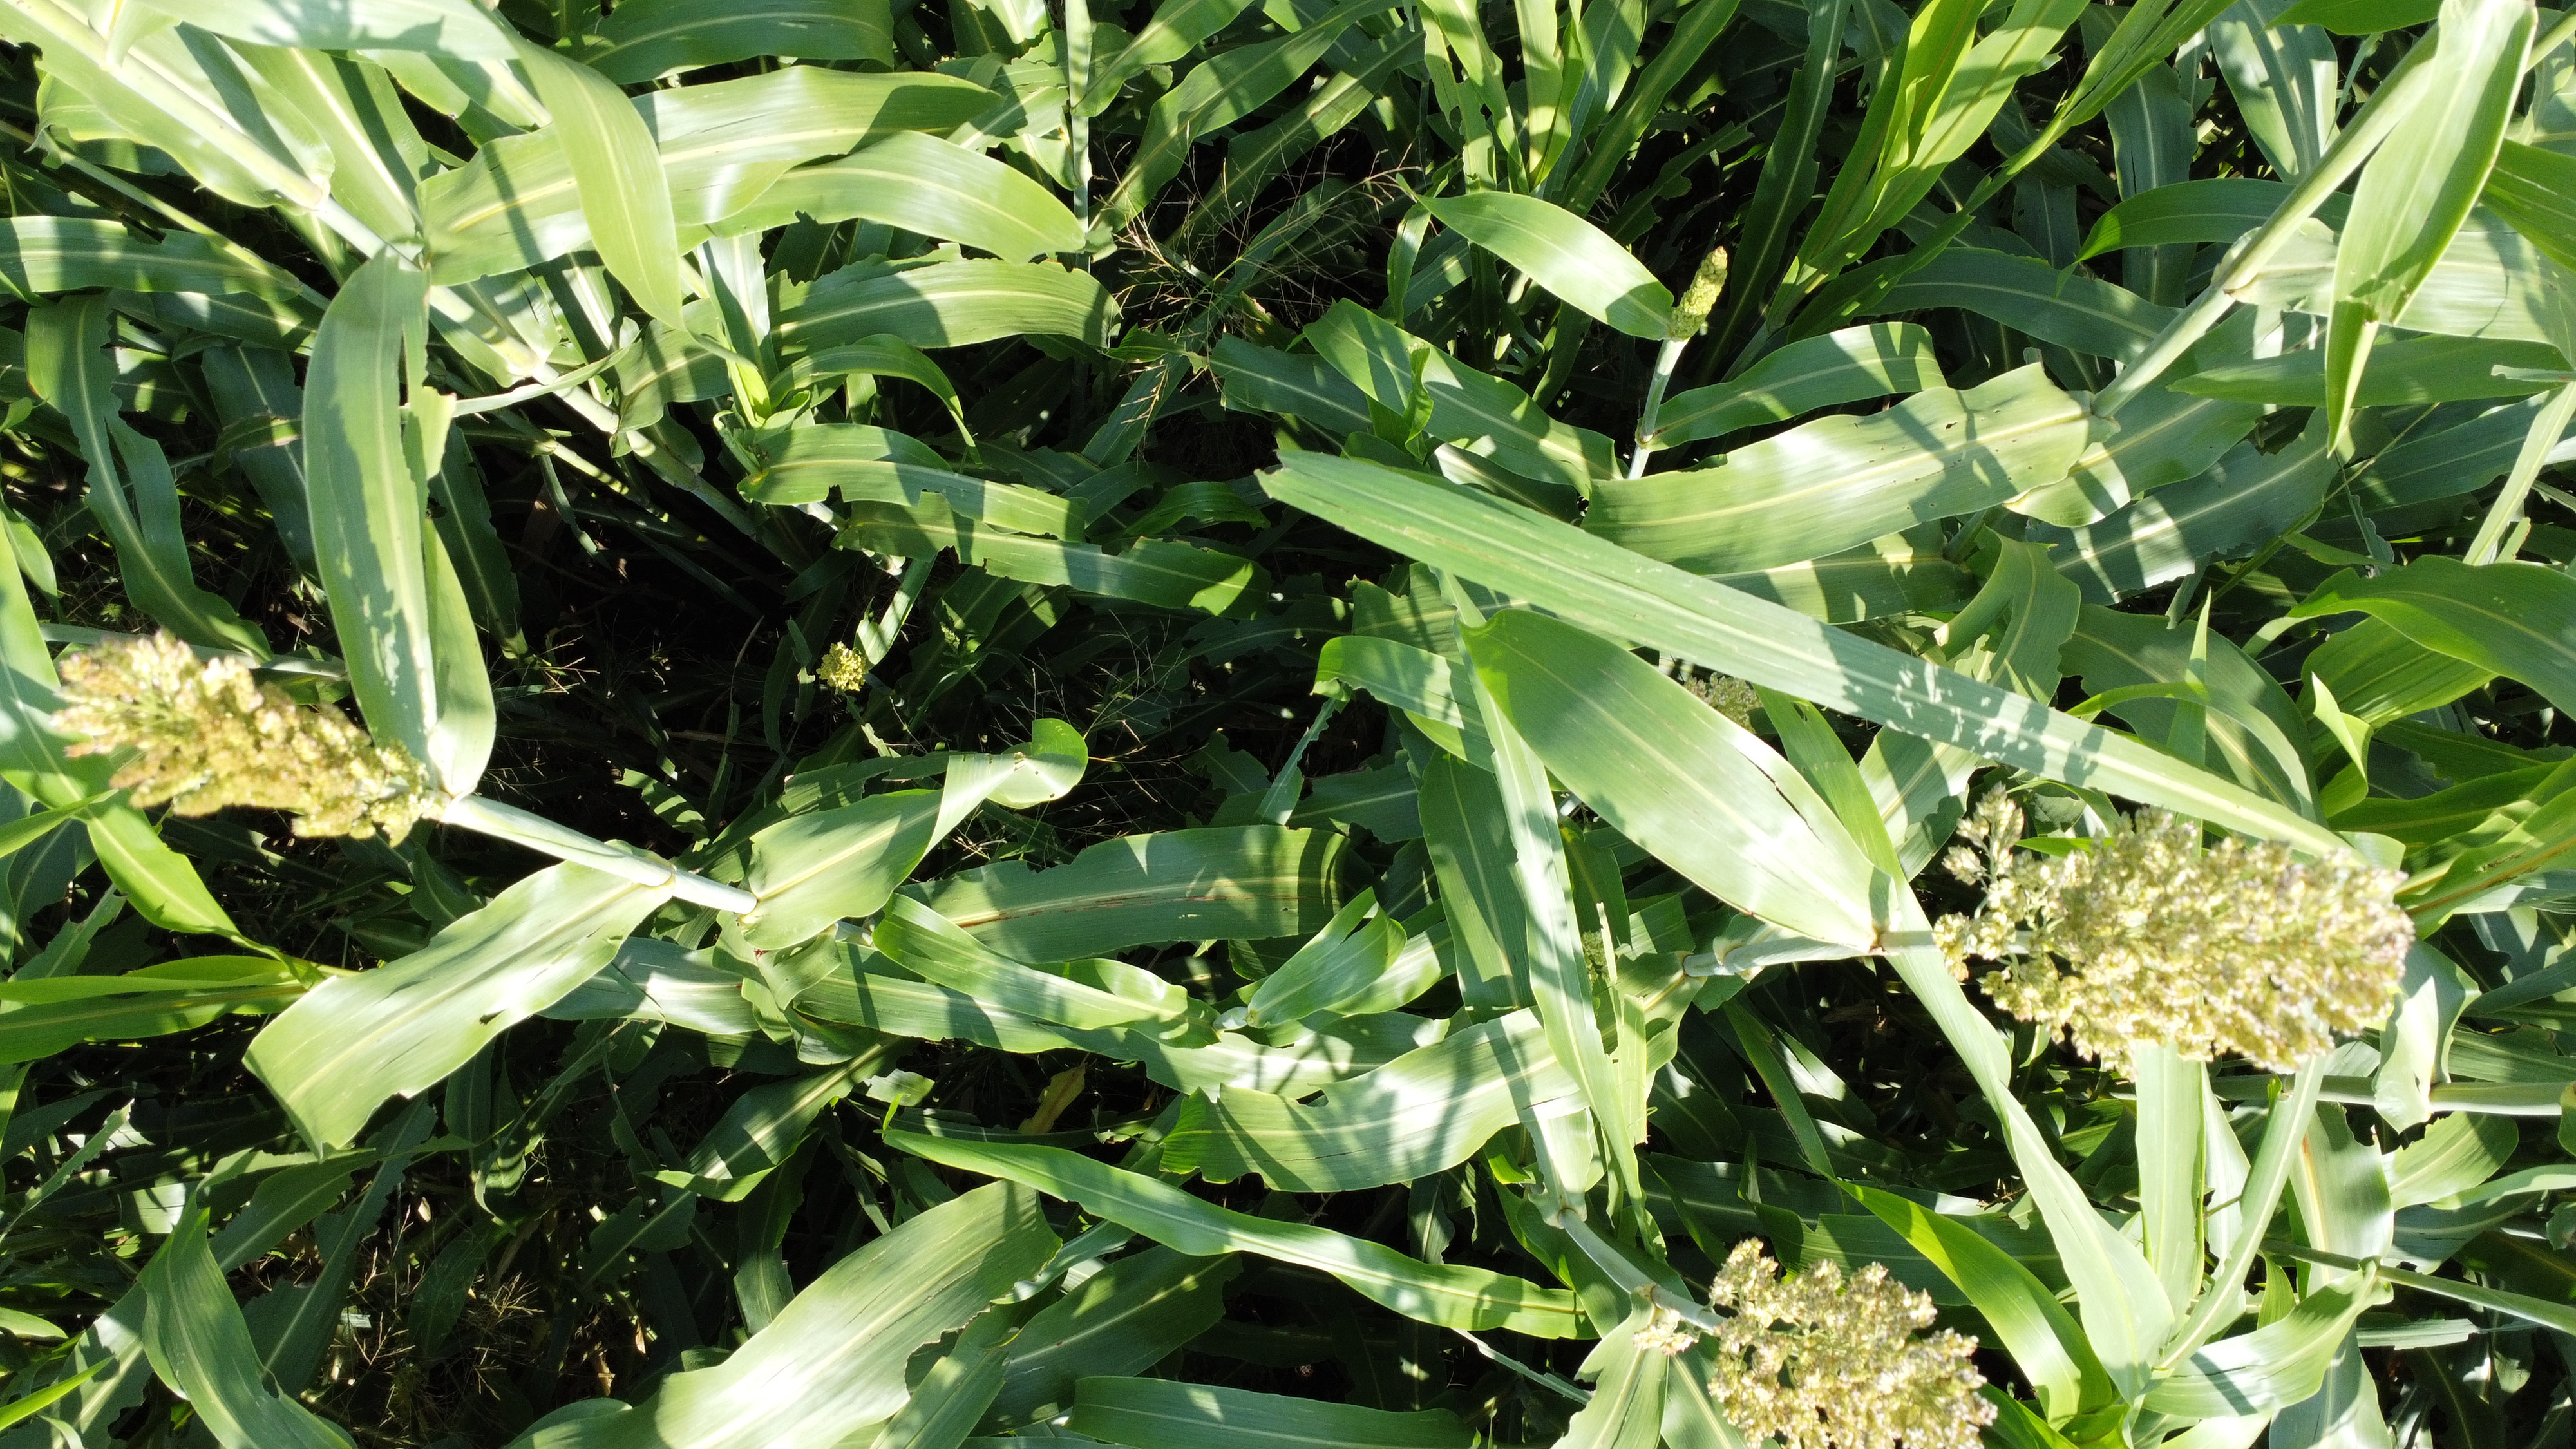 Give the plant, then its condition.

sorghum, healthy
